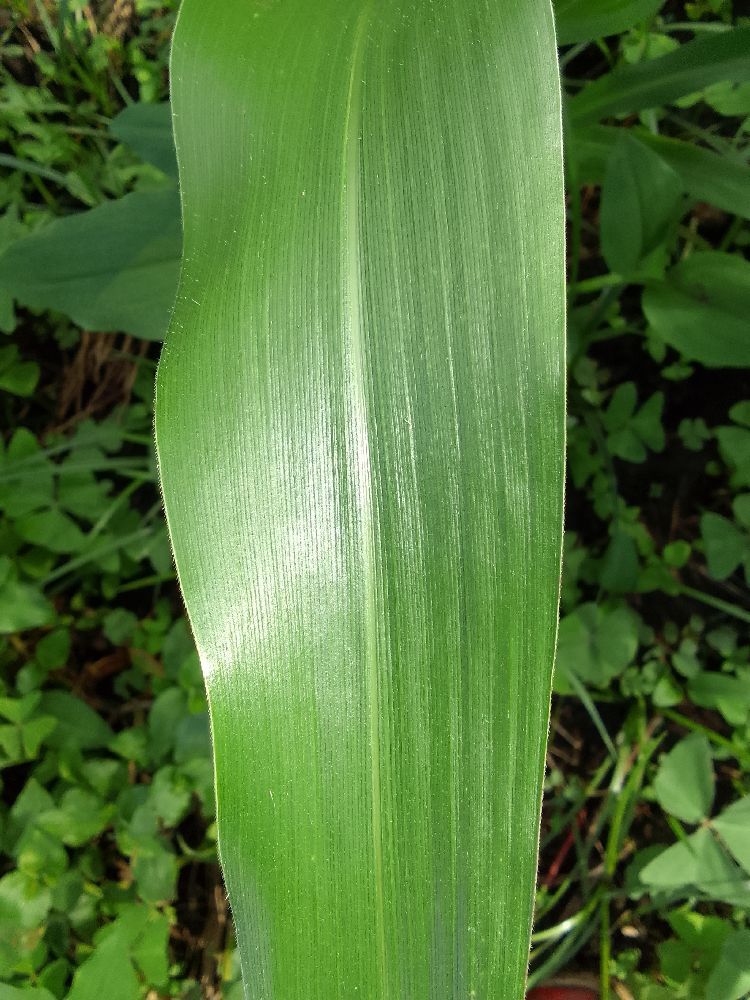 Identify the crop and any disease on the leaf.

maize, healthy
